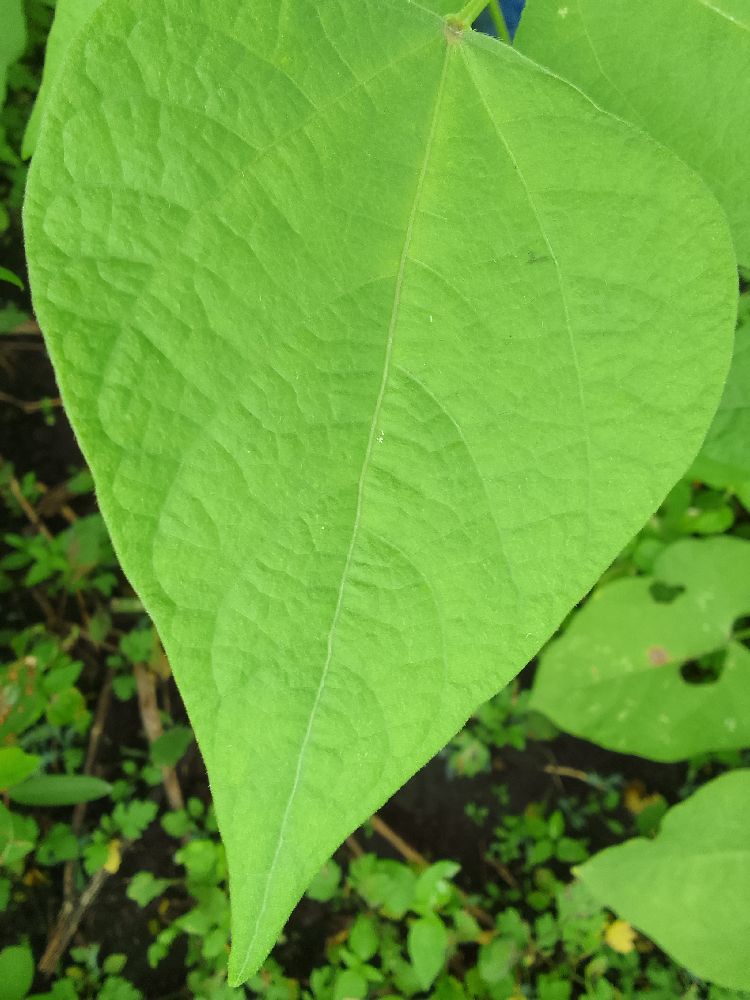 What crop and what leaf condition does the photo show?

common bean, healthy
